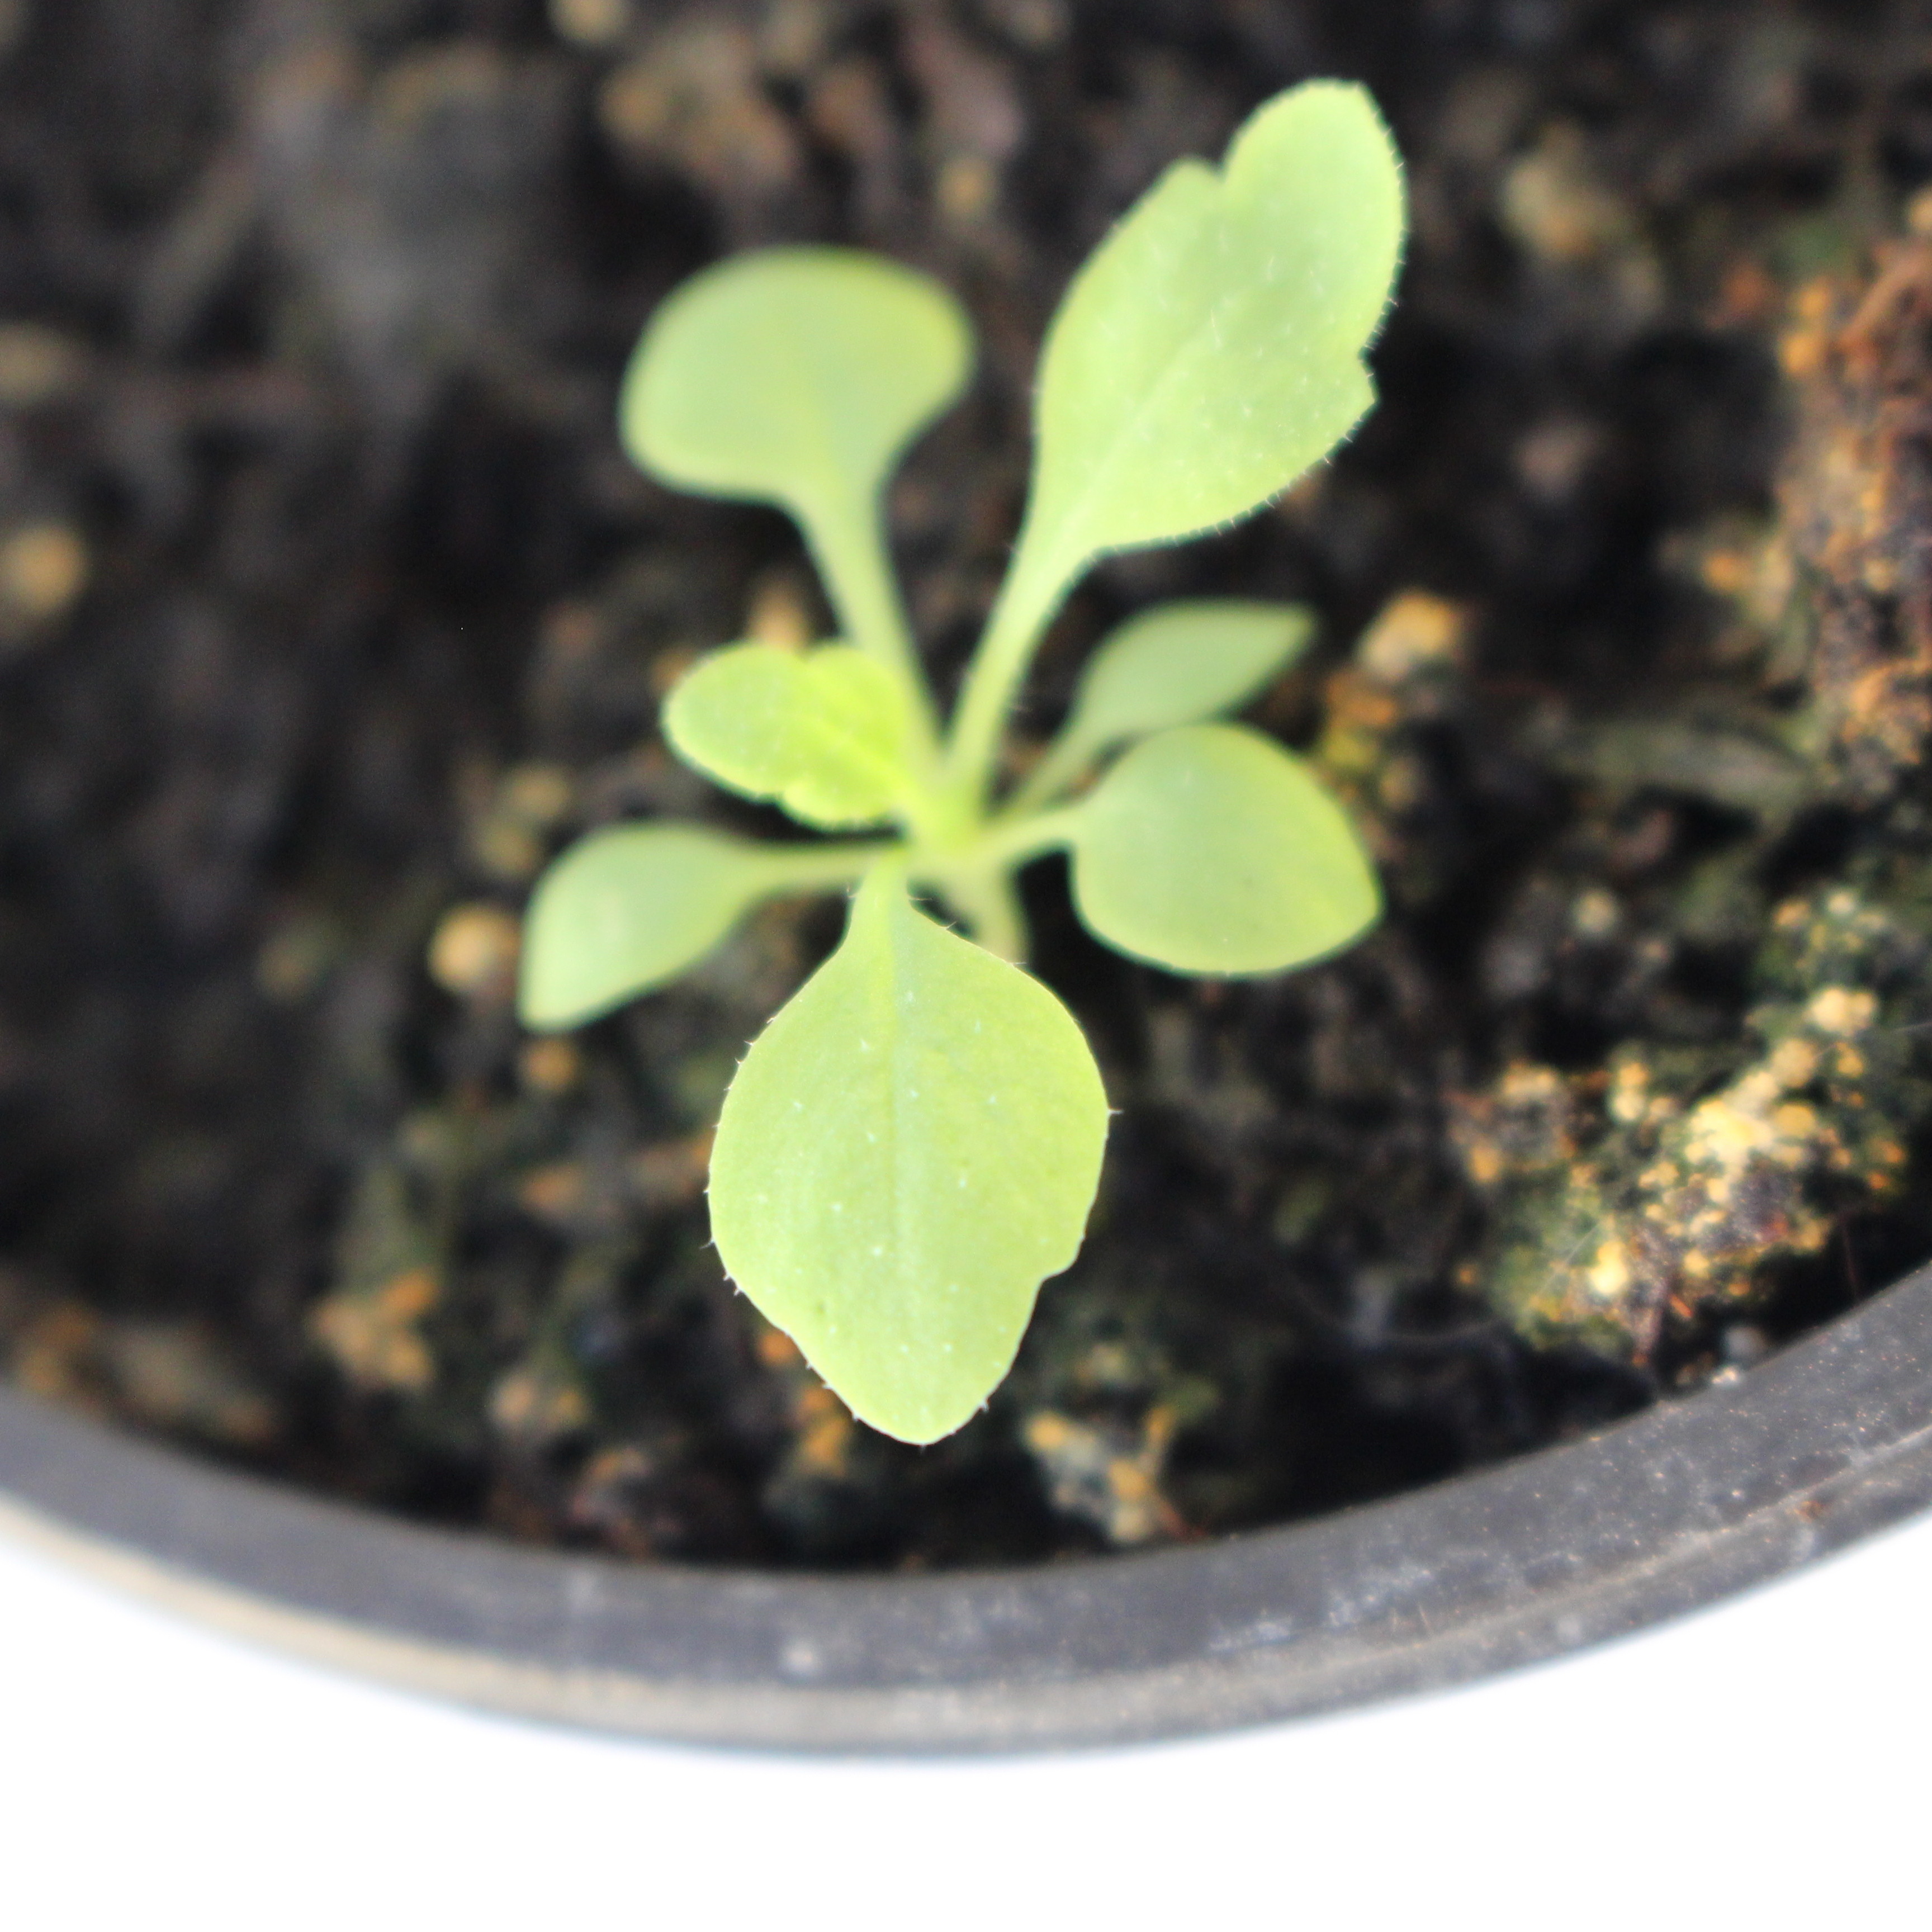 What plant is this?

Papaver rhoeas
